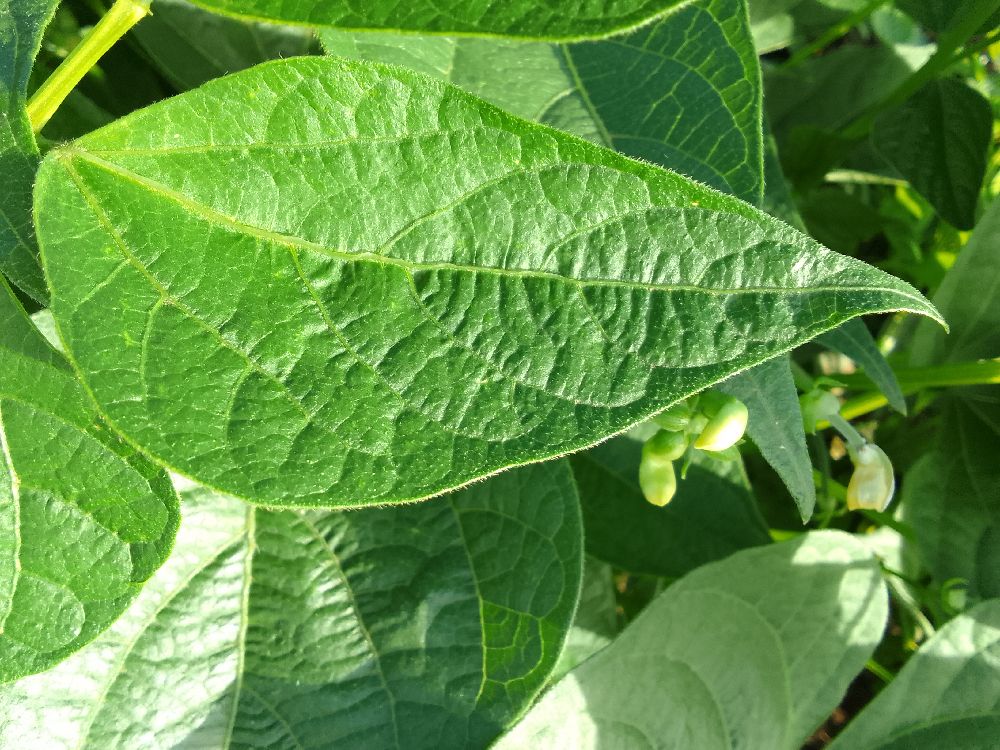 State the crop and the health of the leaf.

common bean, healthy
